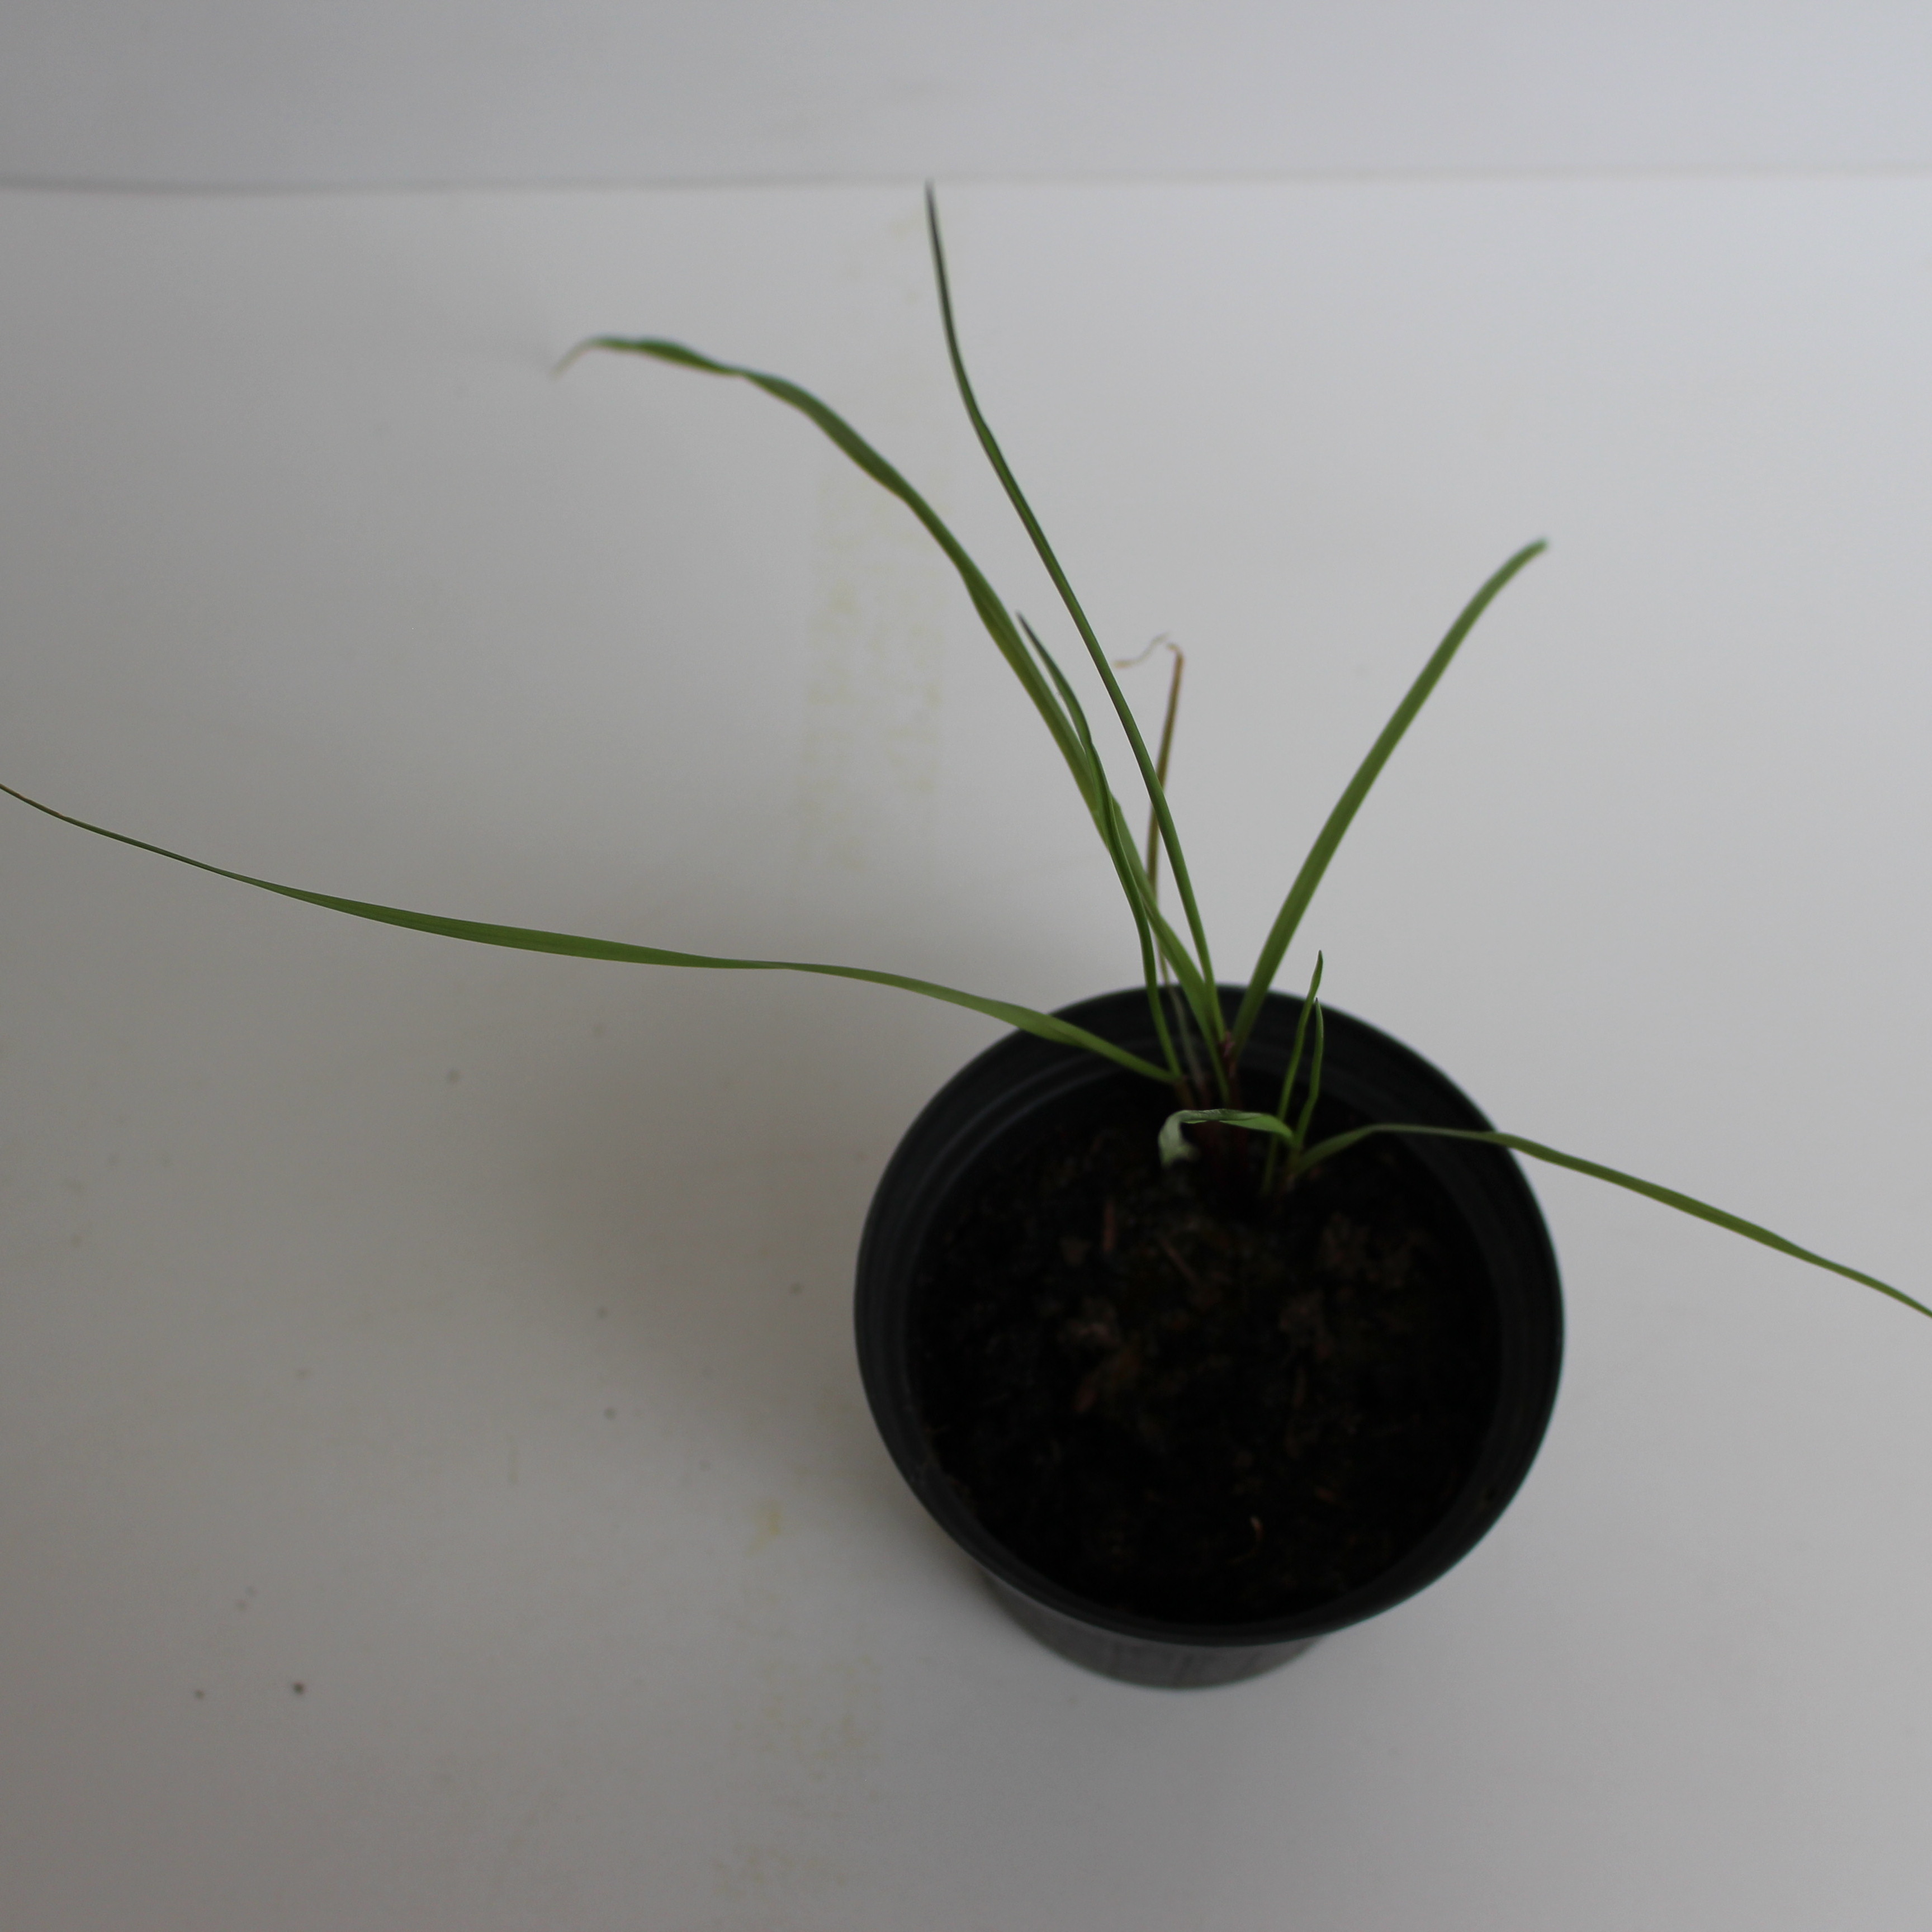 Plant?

Lolium multiflorum
